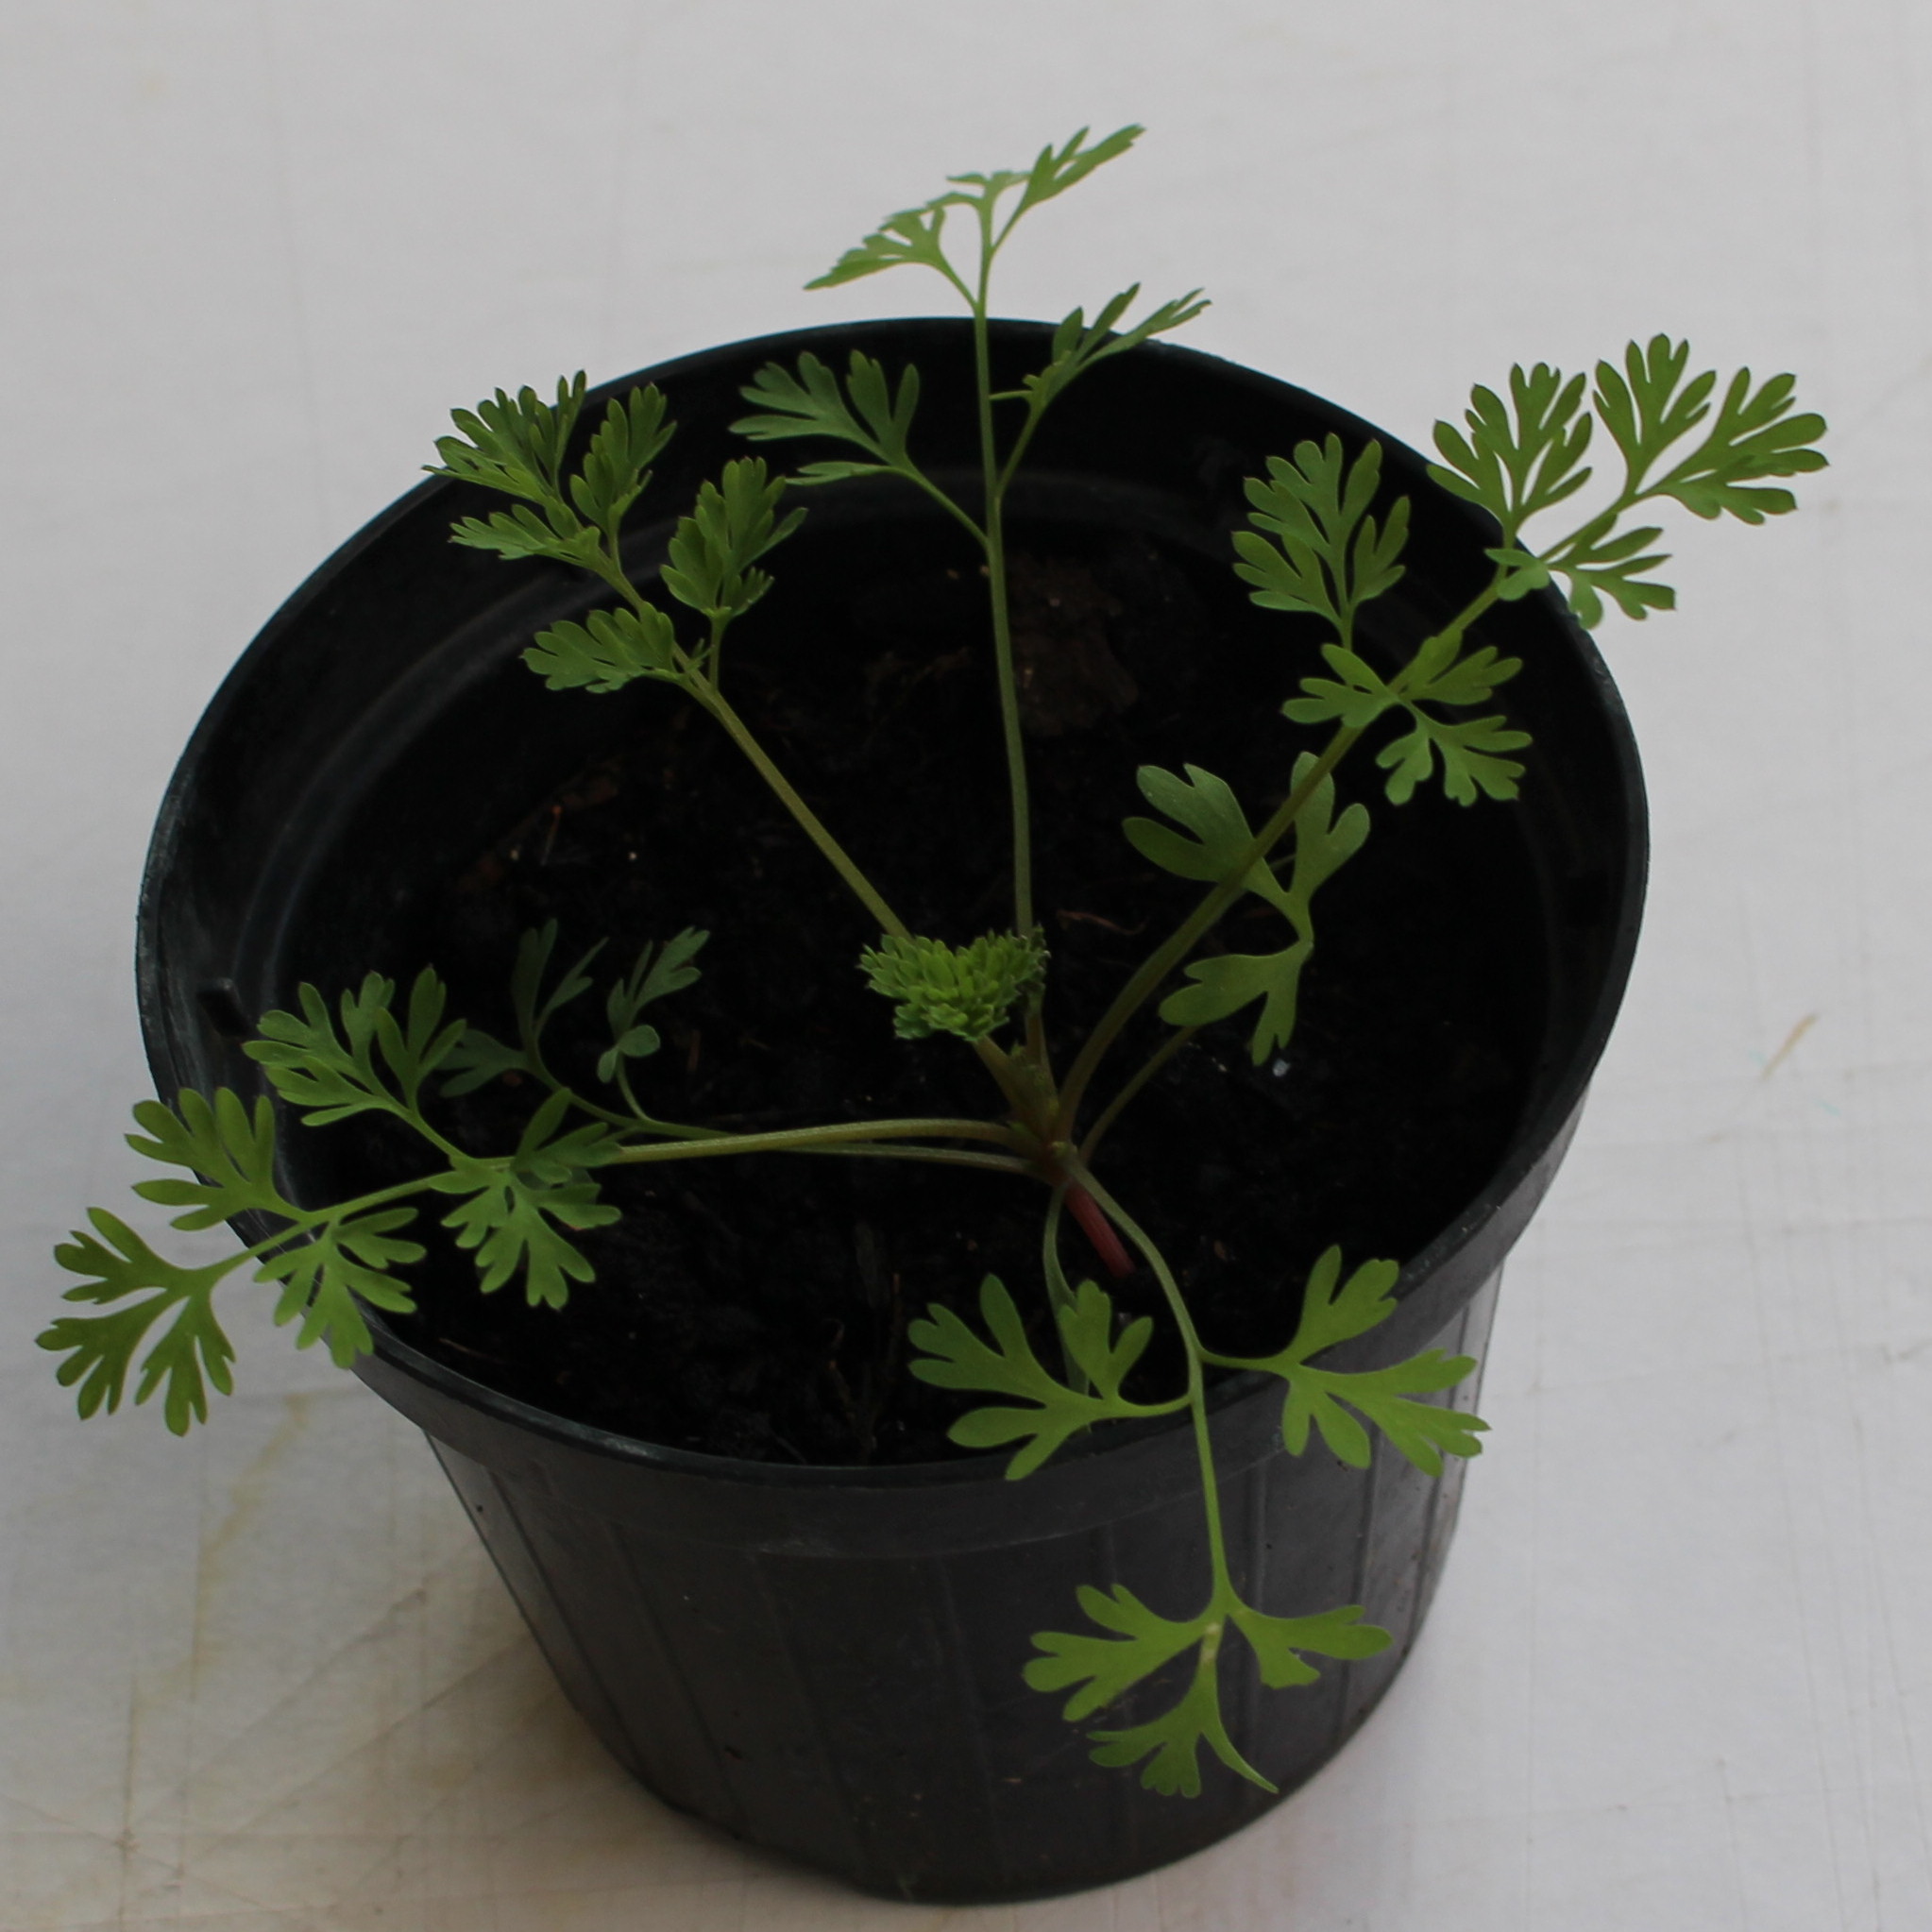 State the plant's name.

Fumaria officinalis
